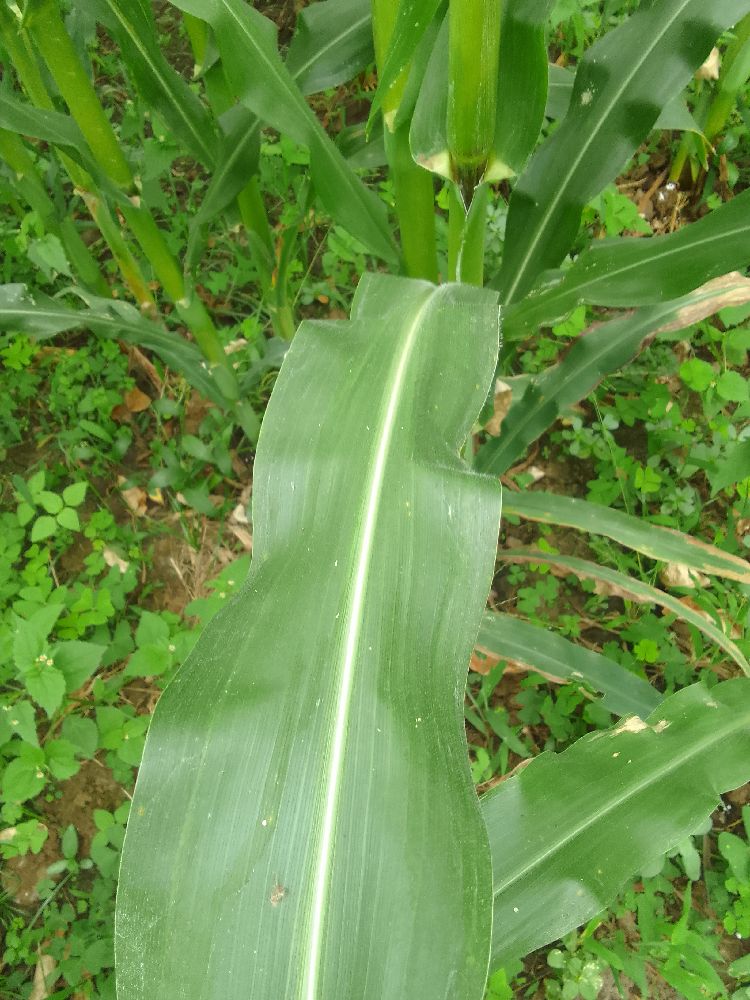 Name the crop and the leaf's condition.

maize, healthy
